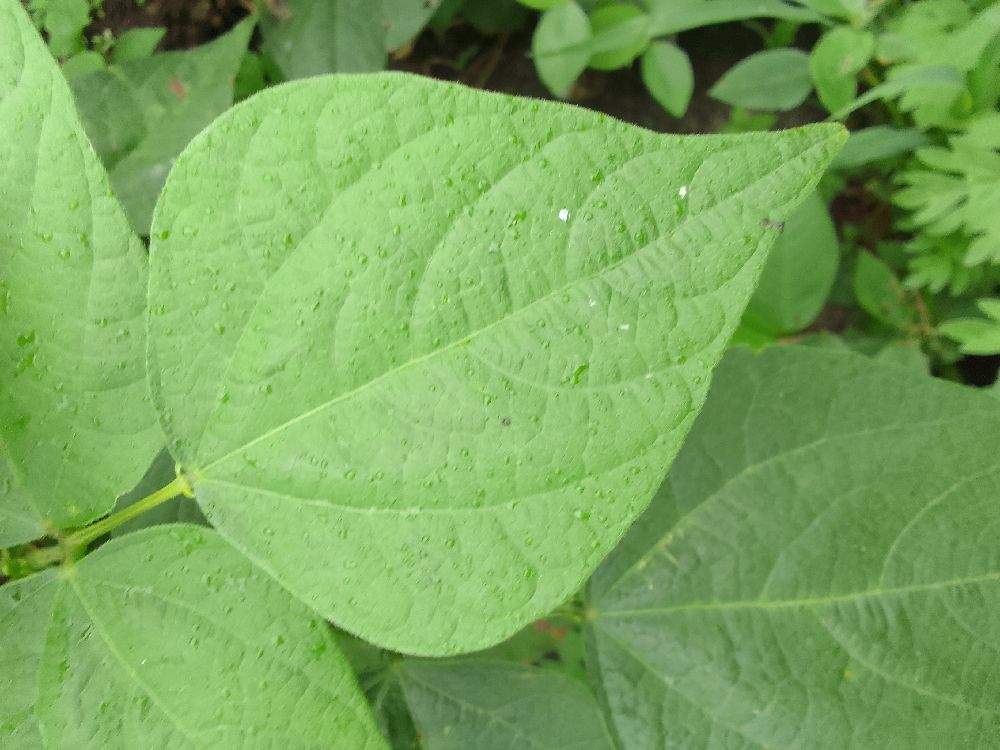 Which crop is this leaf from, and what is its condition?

common bean, healthy
